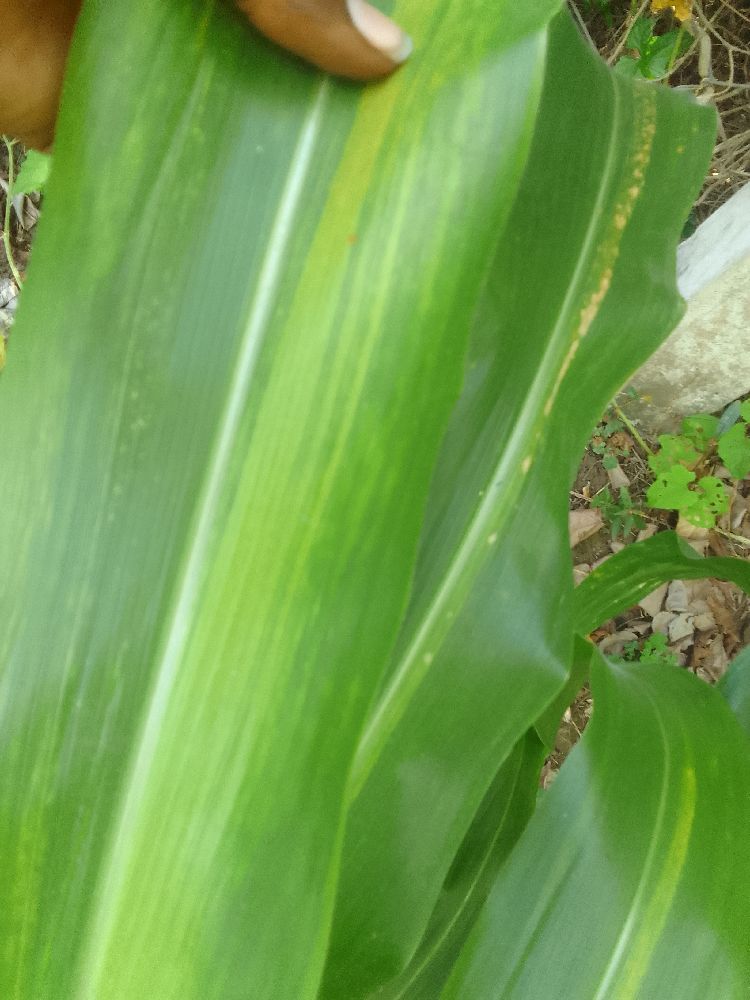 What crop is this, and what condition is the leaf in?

maize, maize lethal necrosis
